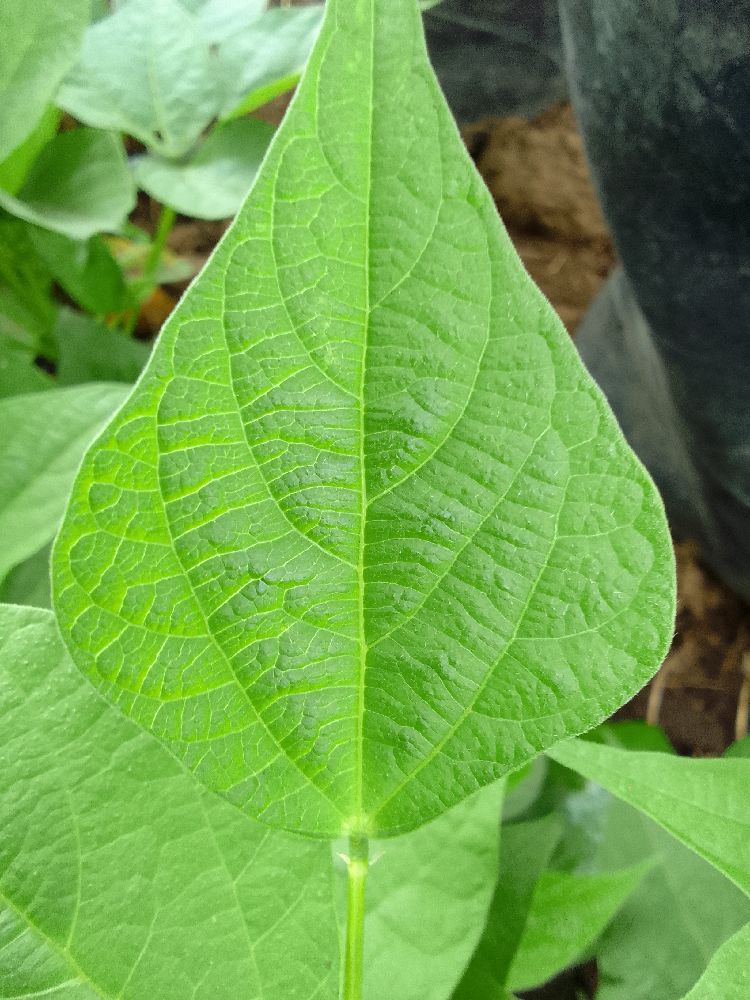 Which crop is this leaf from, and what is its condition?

common bean, healthy
